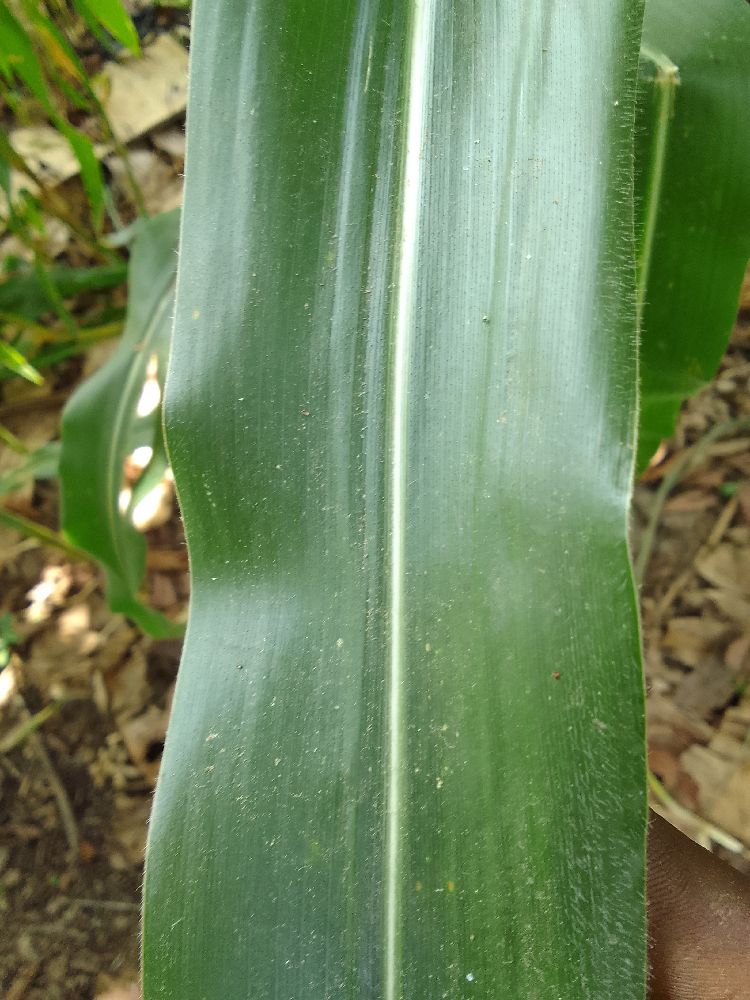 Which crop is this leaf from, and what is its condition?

maize, healthy
